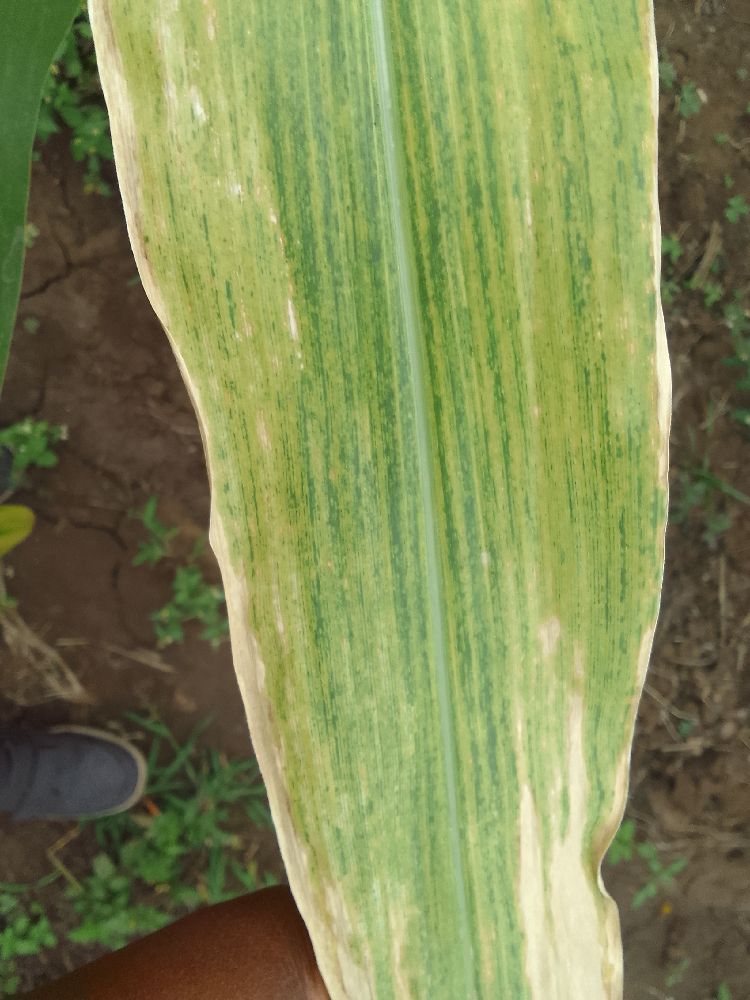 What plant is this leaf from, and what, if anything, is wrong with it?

maize, maize lethal necrosis
